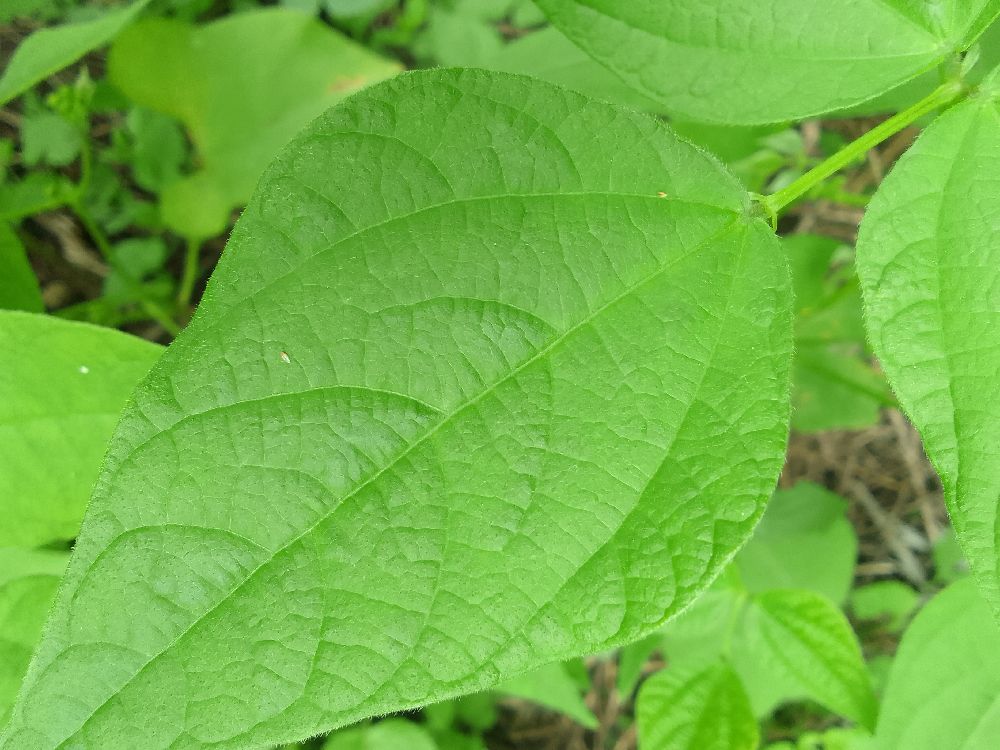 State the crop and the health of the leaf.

common bean, healthy
